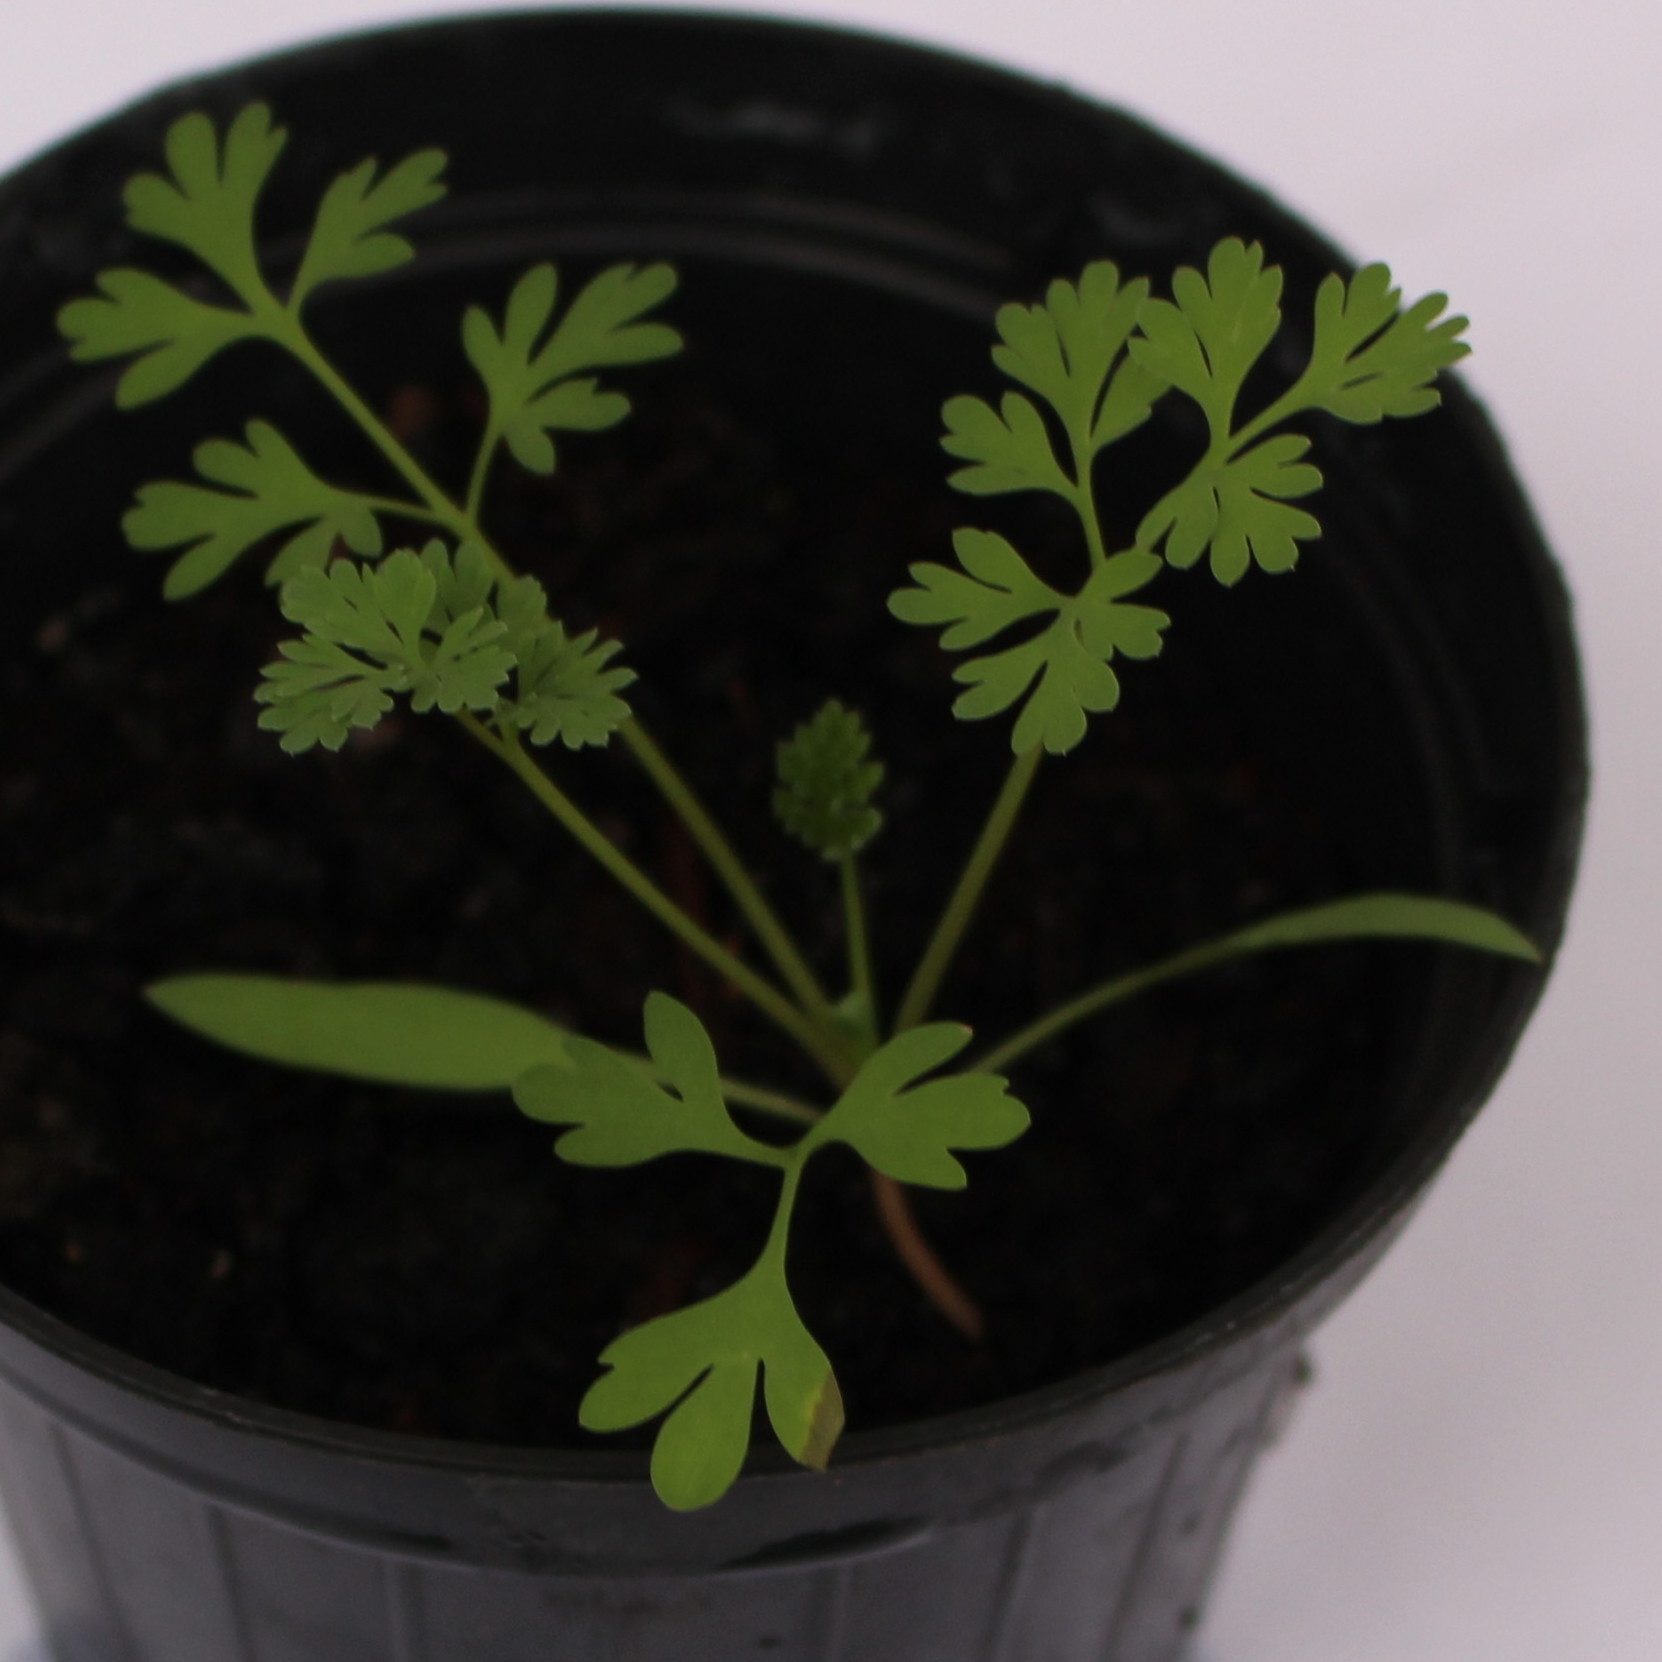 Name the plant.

Fumaria officinalis
